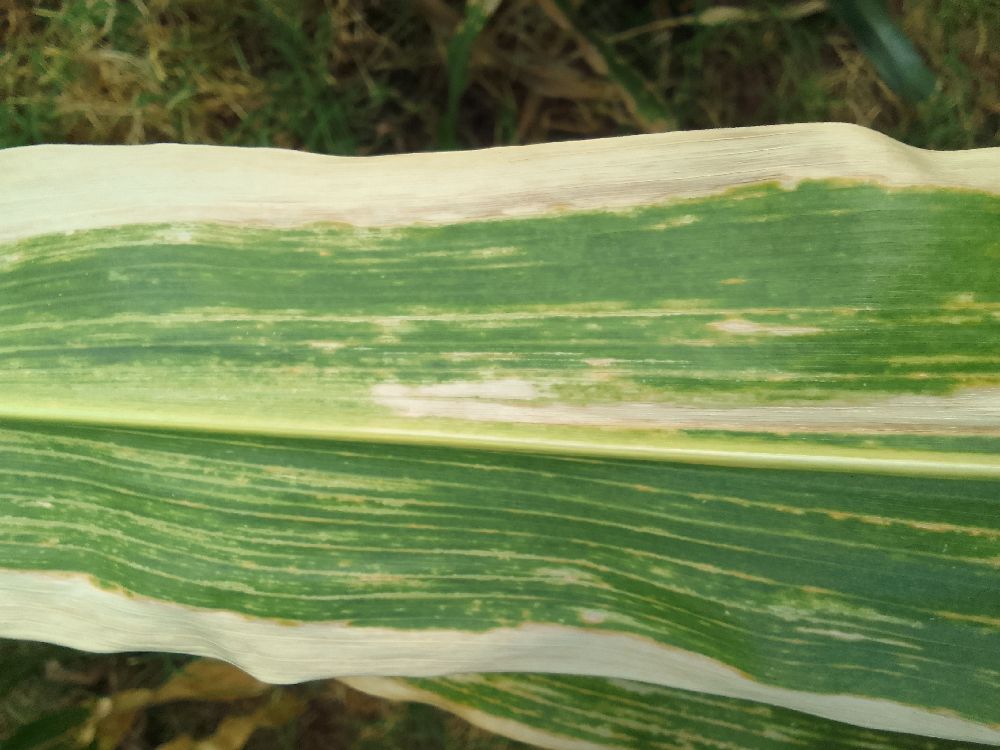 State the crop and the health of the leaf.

maize, maize lethal necrosis
